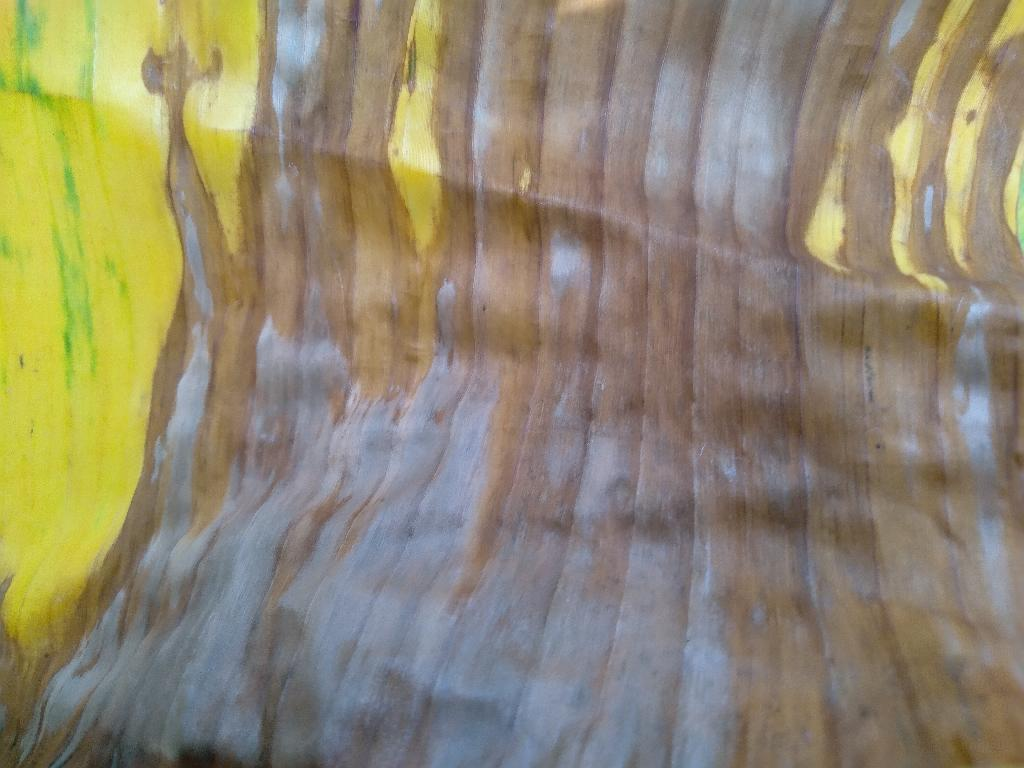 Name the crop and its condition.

banana, fusarium wilt race 1
